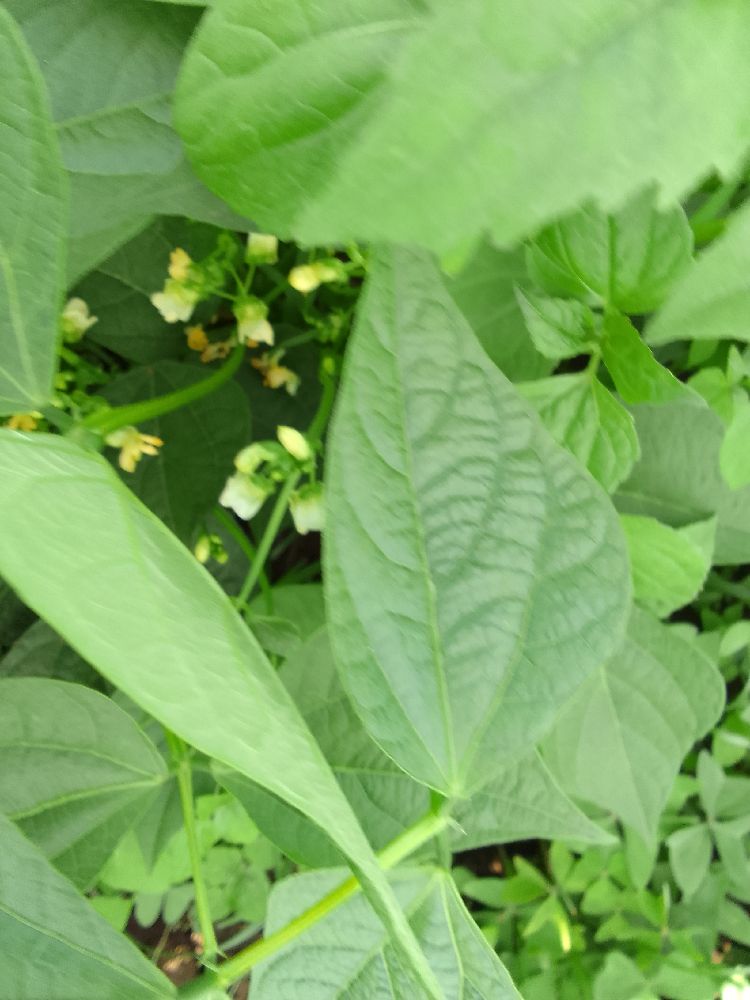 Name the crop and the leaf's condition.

common bean, healthy
